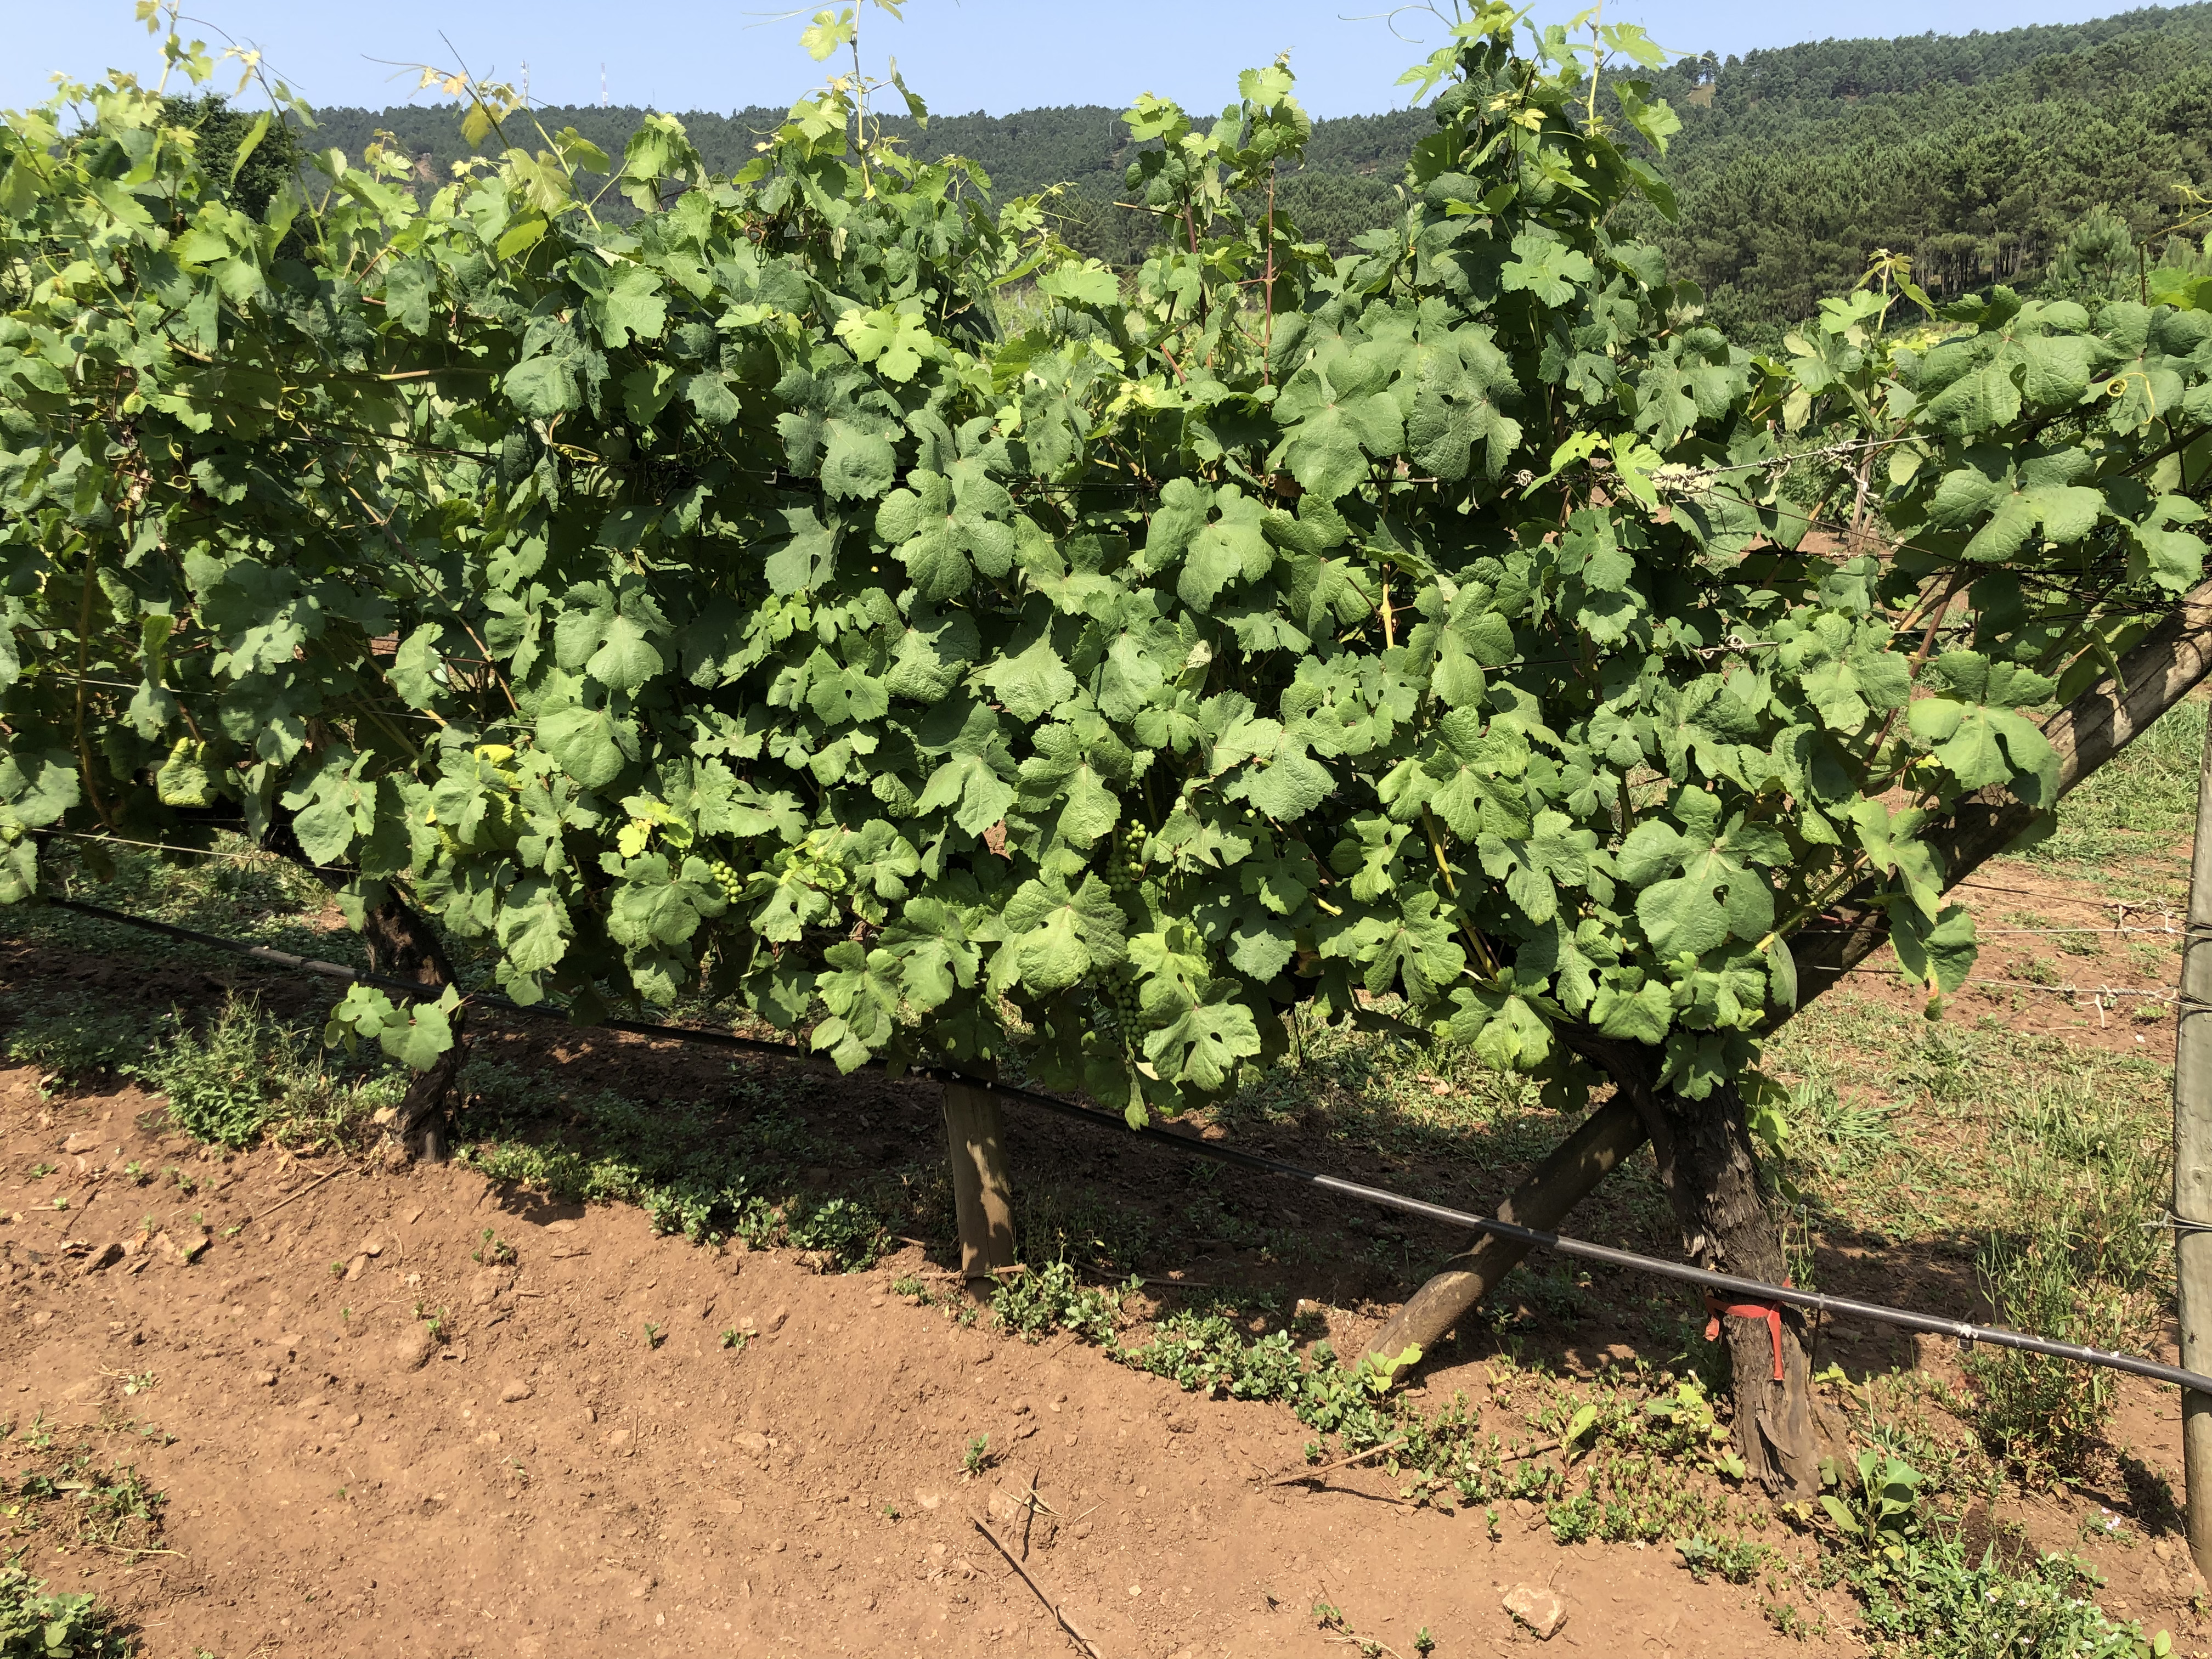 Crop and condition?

grapevine, not affected by esca disease
